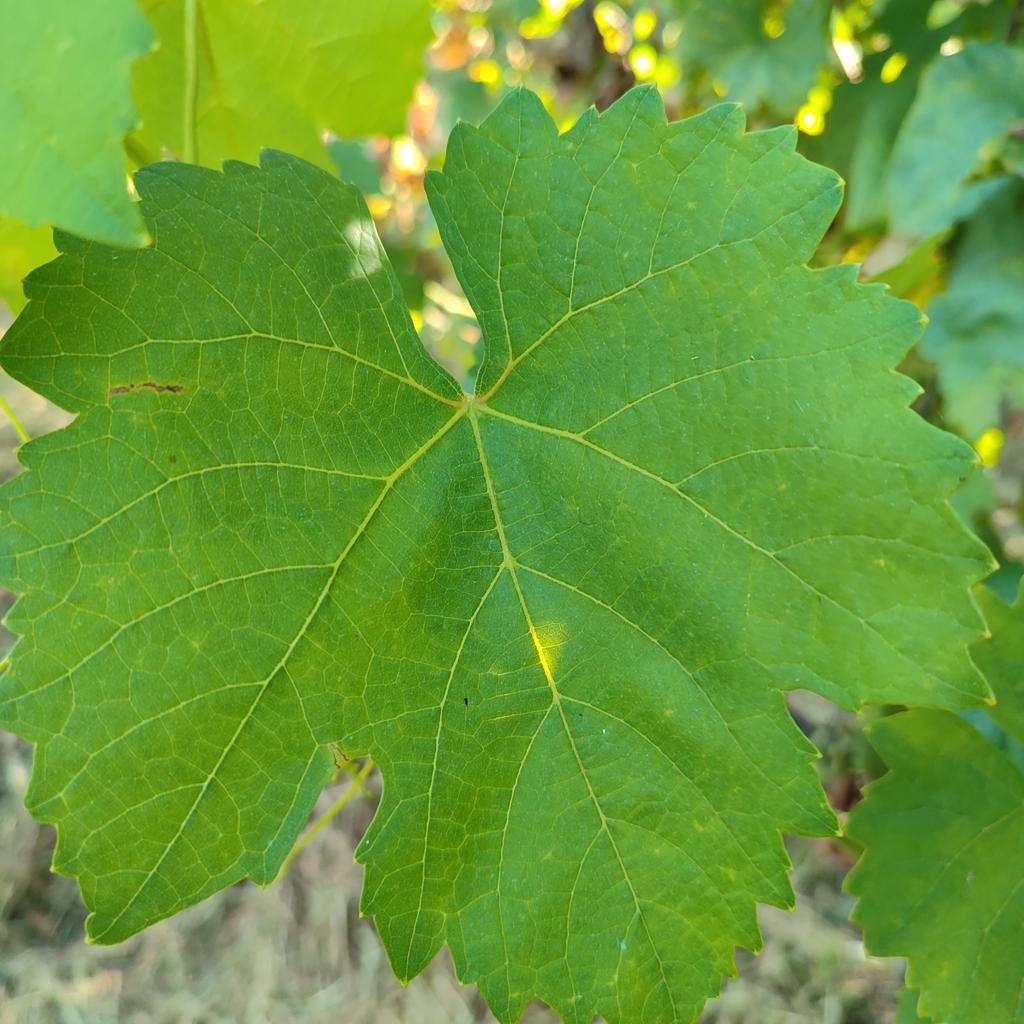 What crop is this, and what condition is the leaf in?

grapevine, healthy
